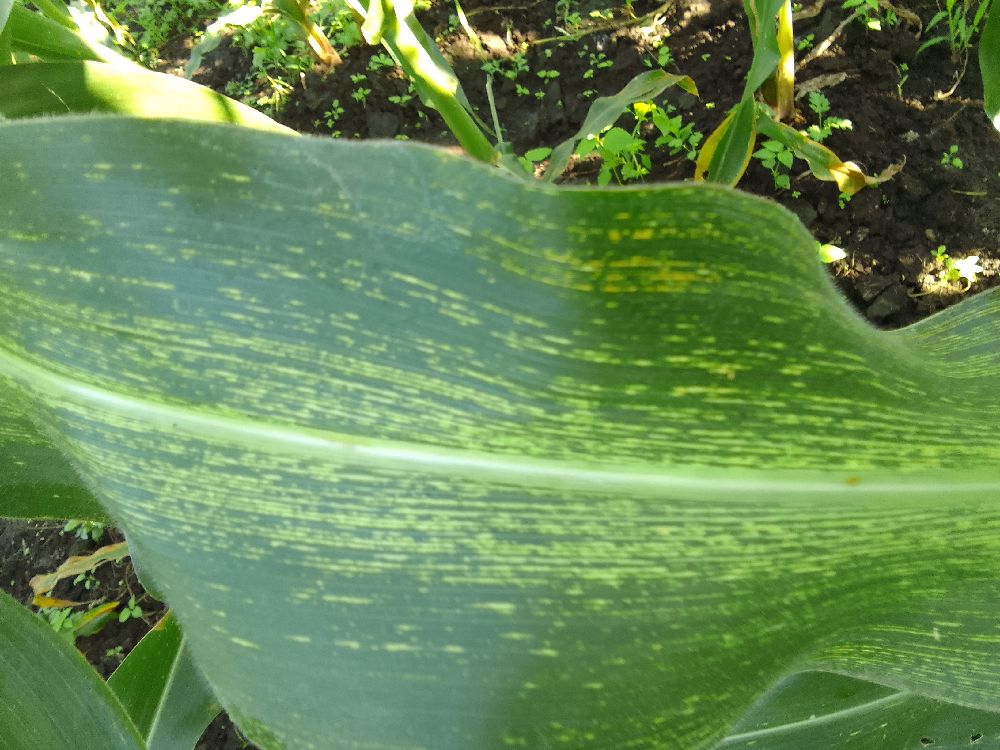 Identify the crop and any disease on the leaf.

maize, maize streak virus
